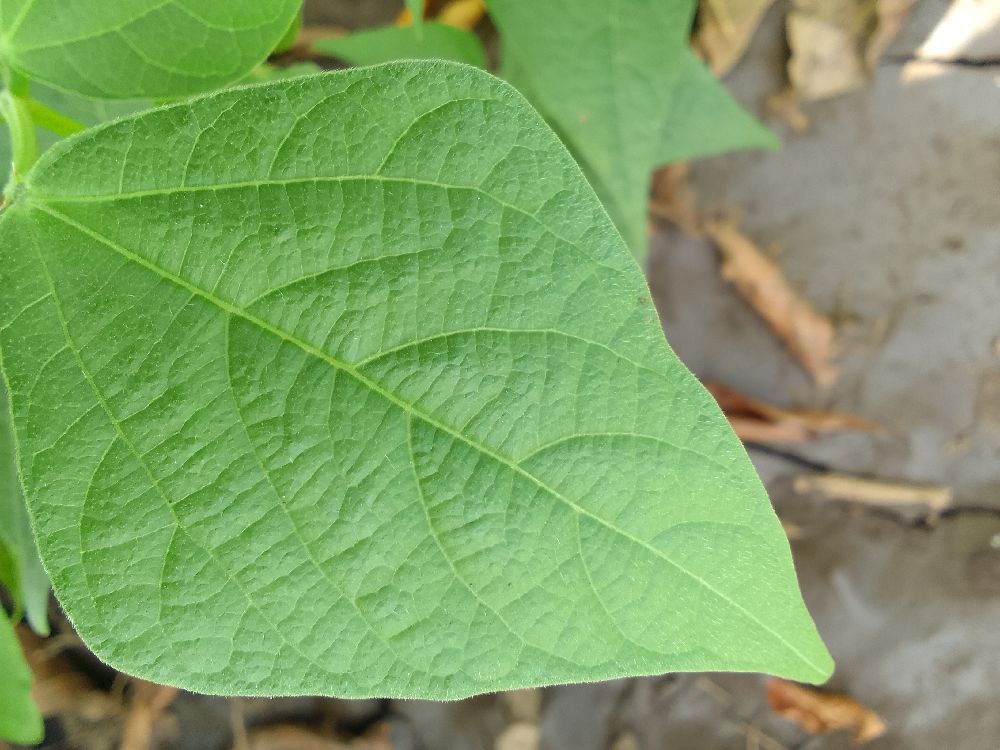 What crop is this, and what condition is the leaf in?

common bean, healthy
